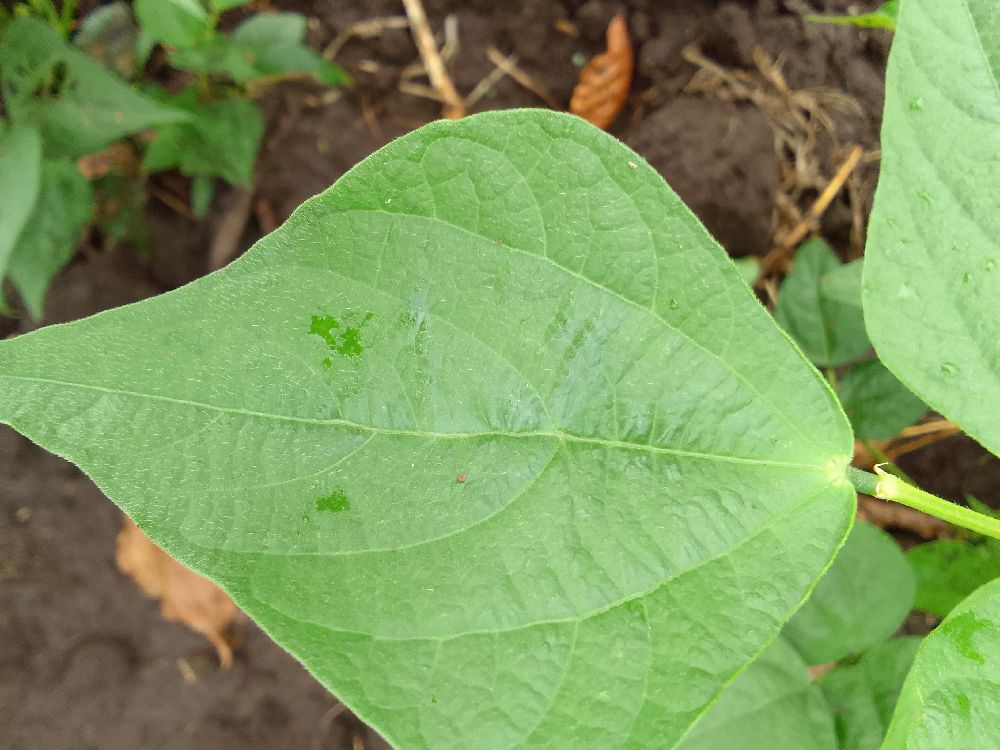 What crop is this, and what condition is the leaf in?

common bean, healthy
